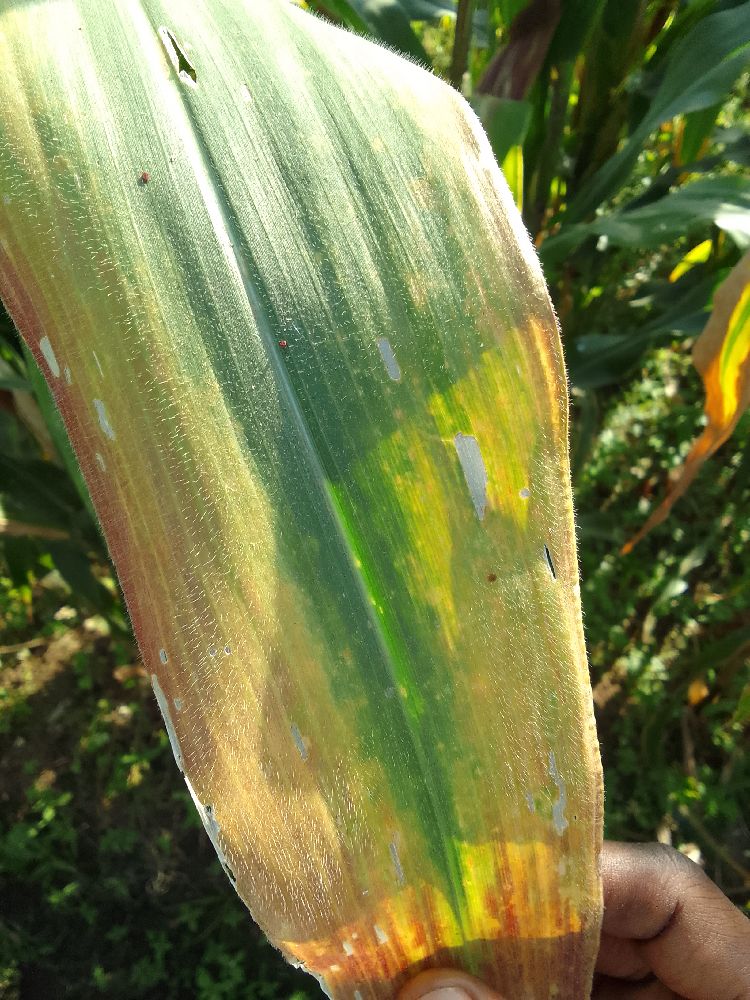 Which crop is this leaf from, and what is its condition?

maize, maize lethal necrosis
